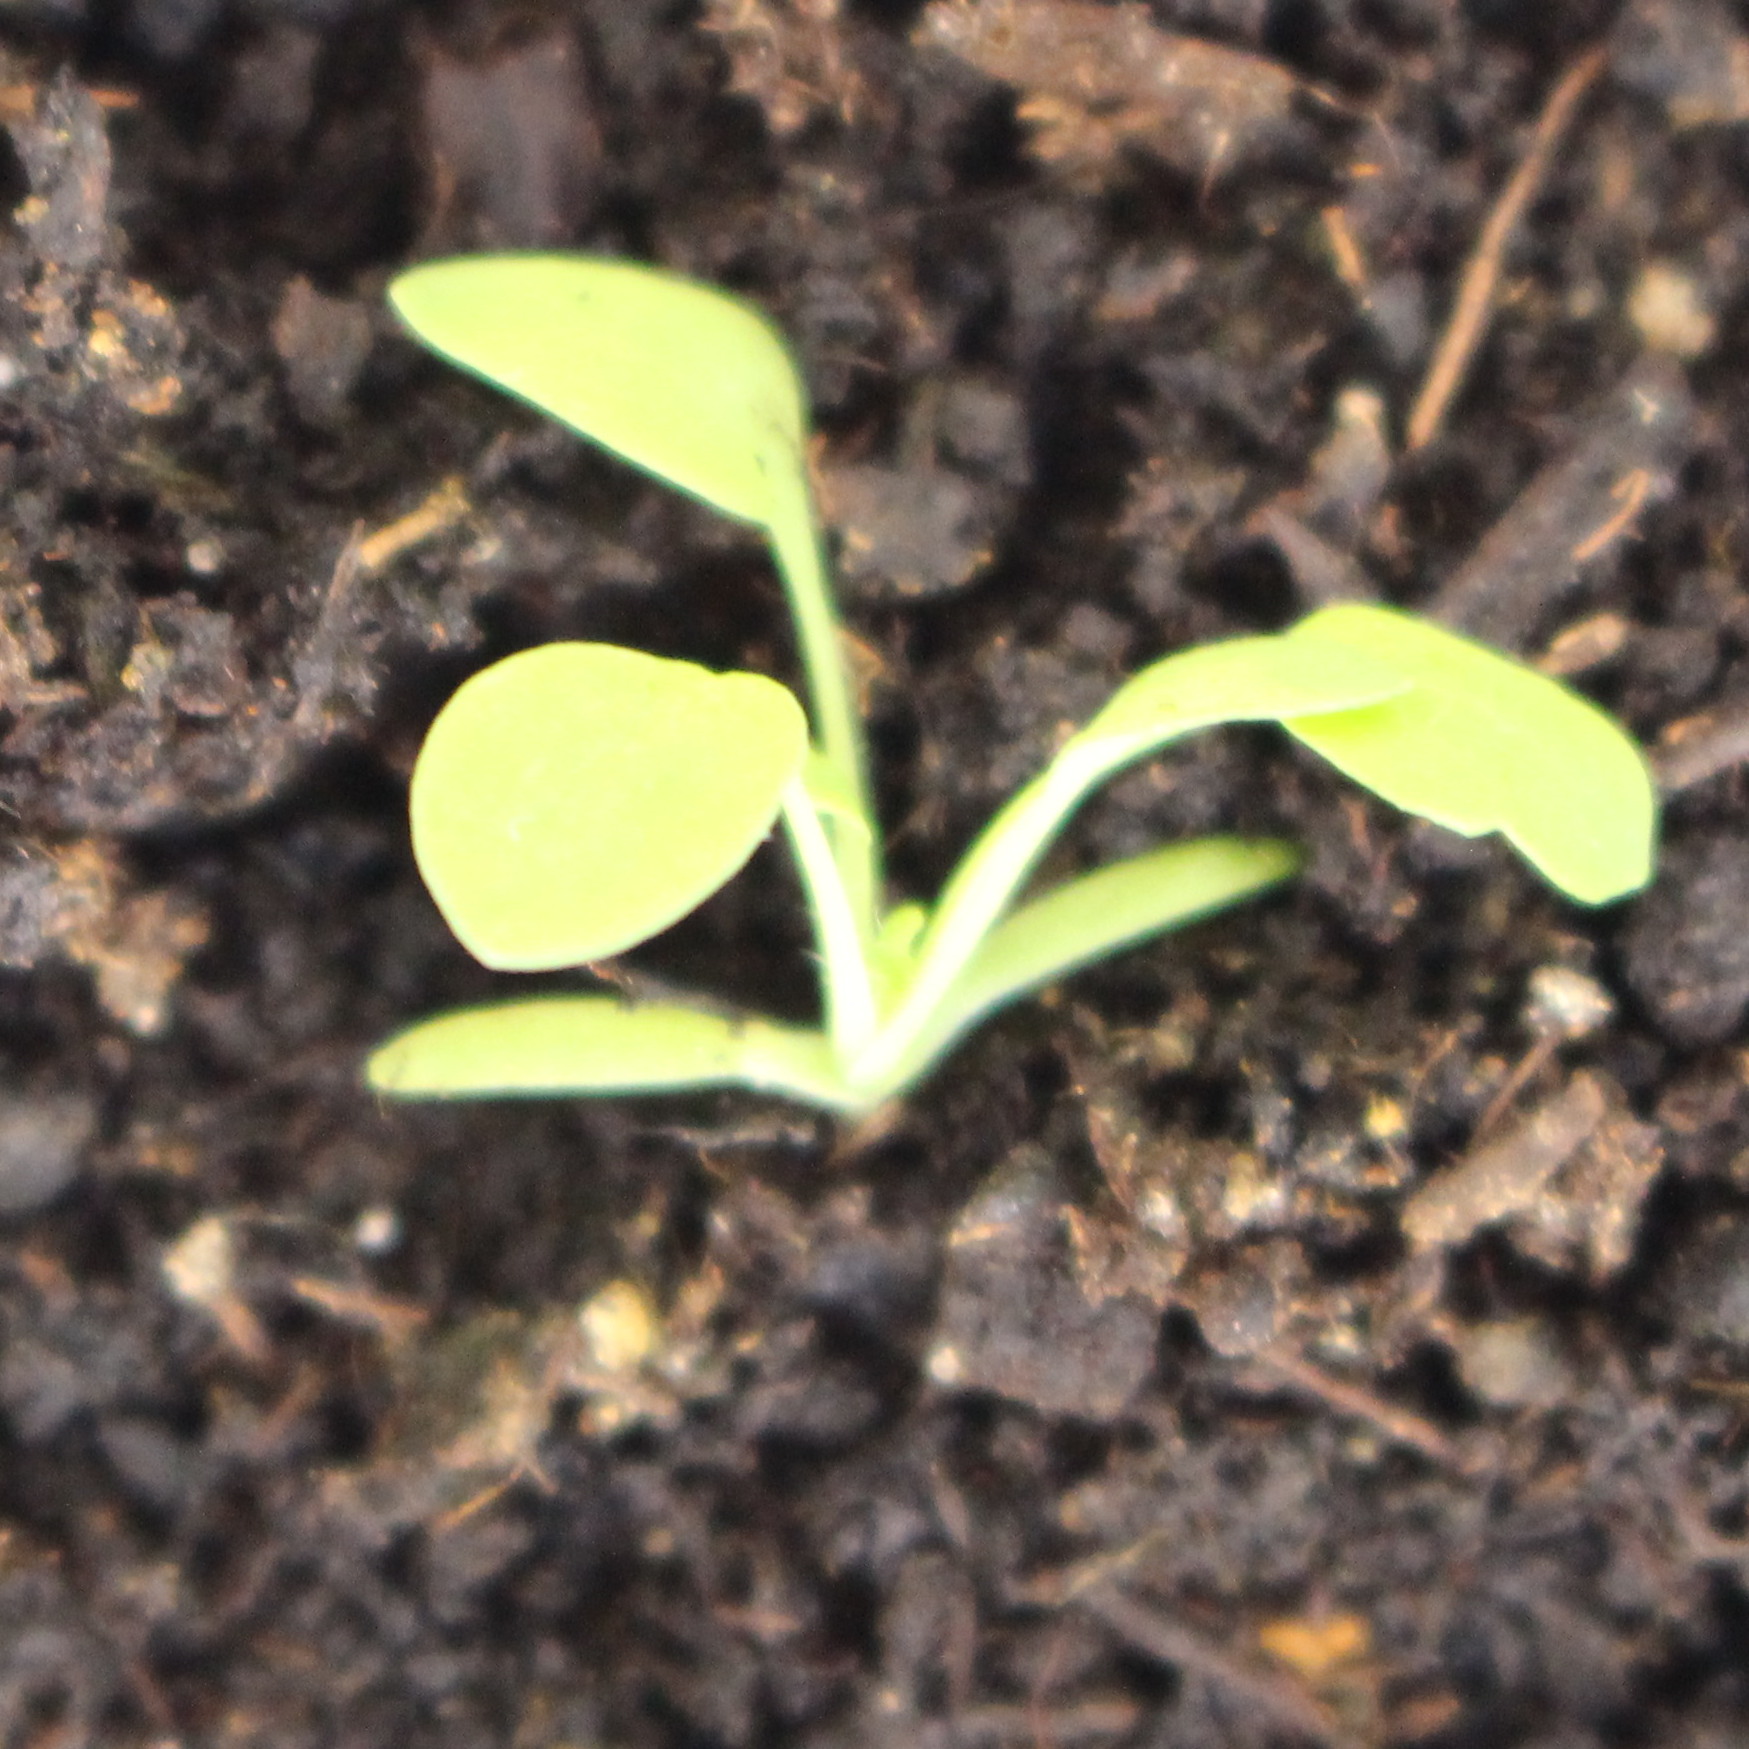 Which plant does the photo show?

Papaver rhoeas
